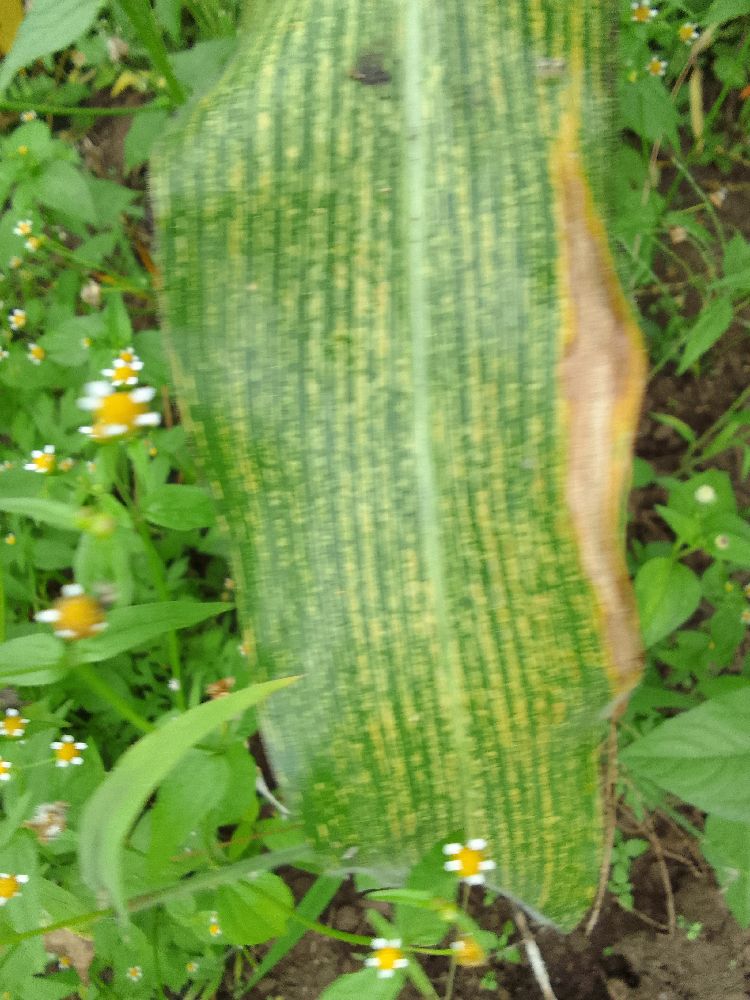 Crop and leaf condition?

maize, maize streak virus
